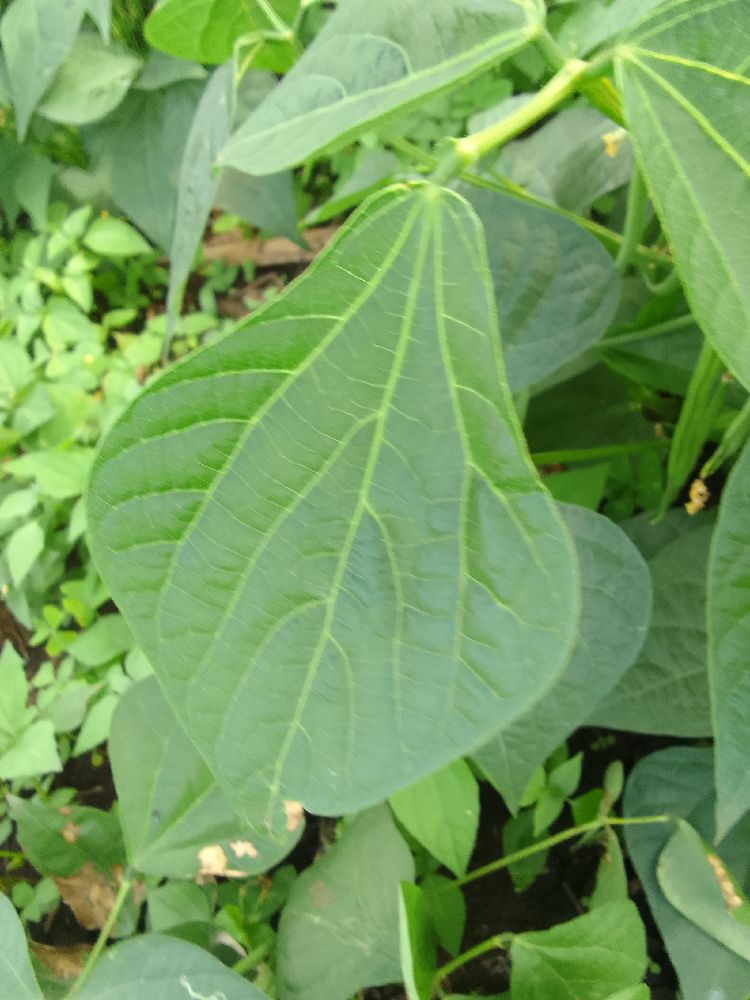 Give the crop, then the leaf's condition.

common bean, healthy
